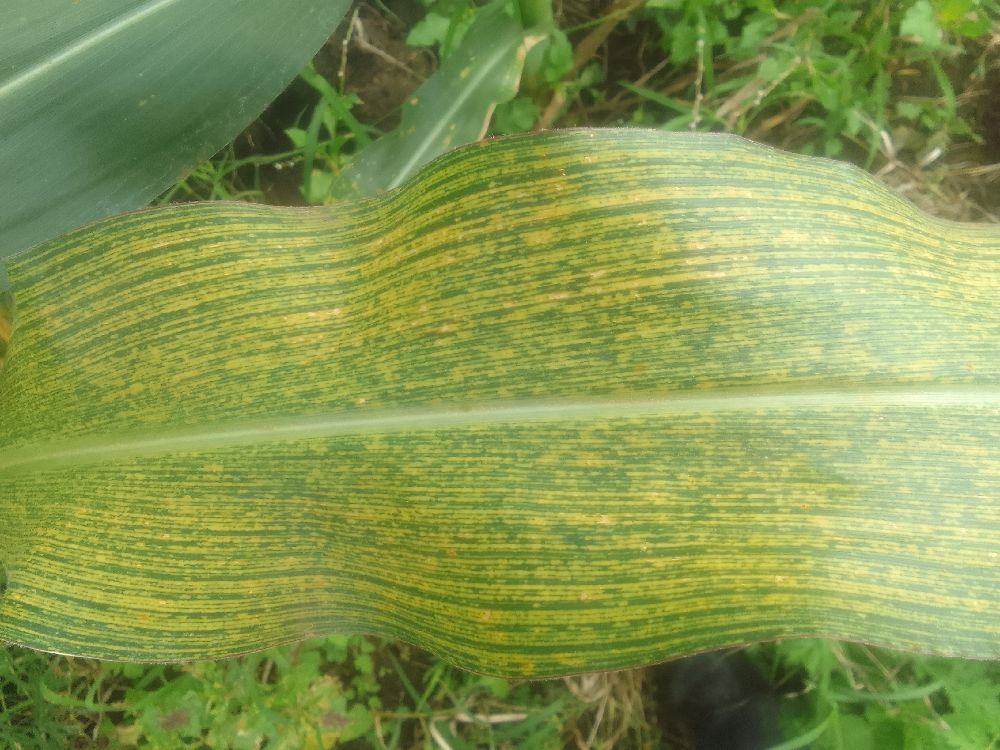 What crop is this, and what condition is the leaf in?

maize, maize streak virus
